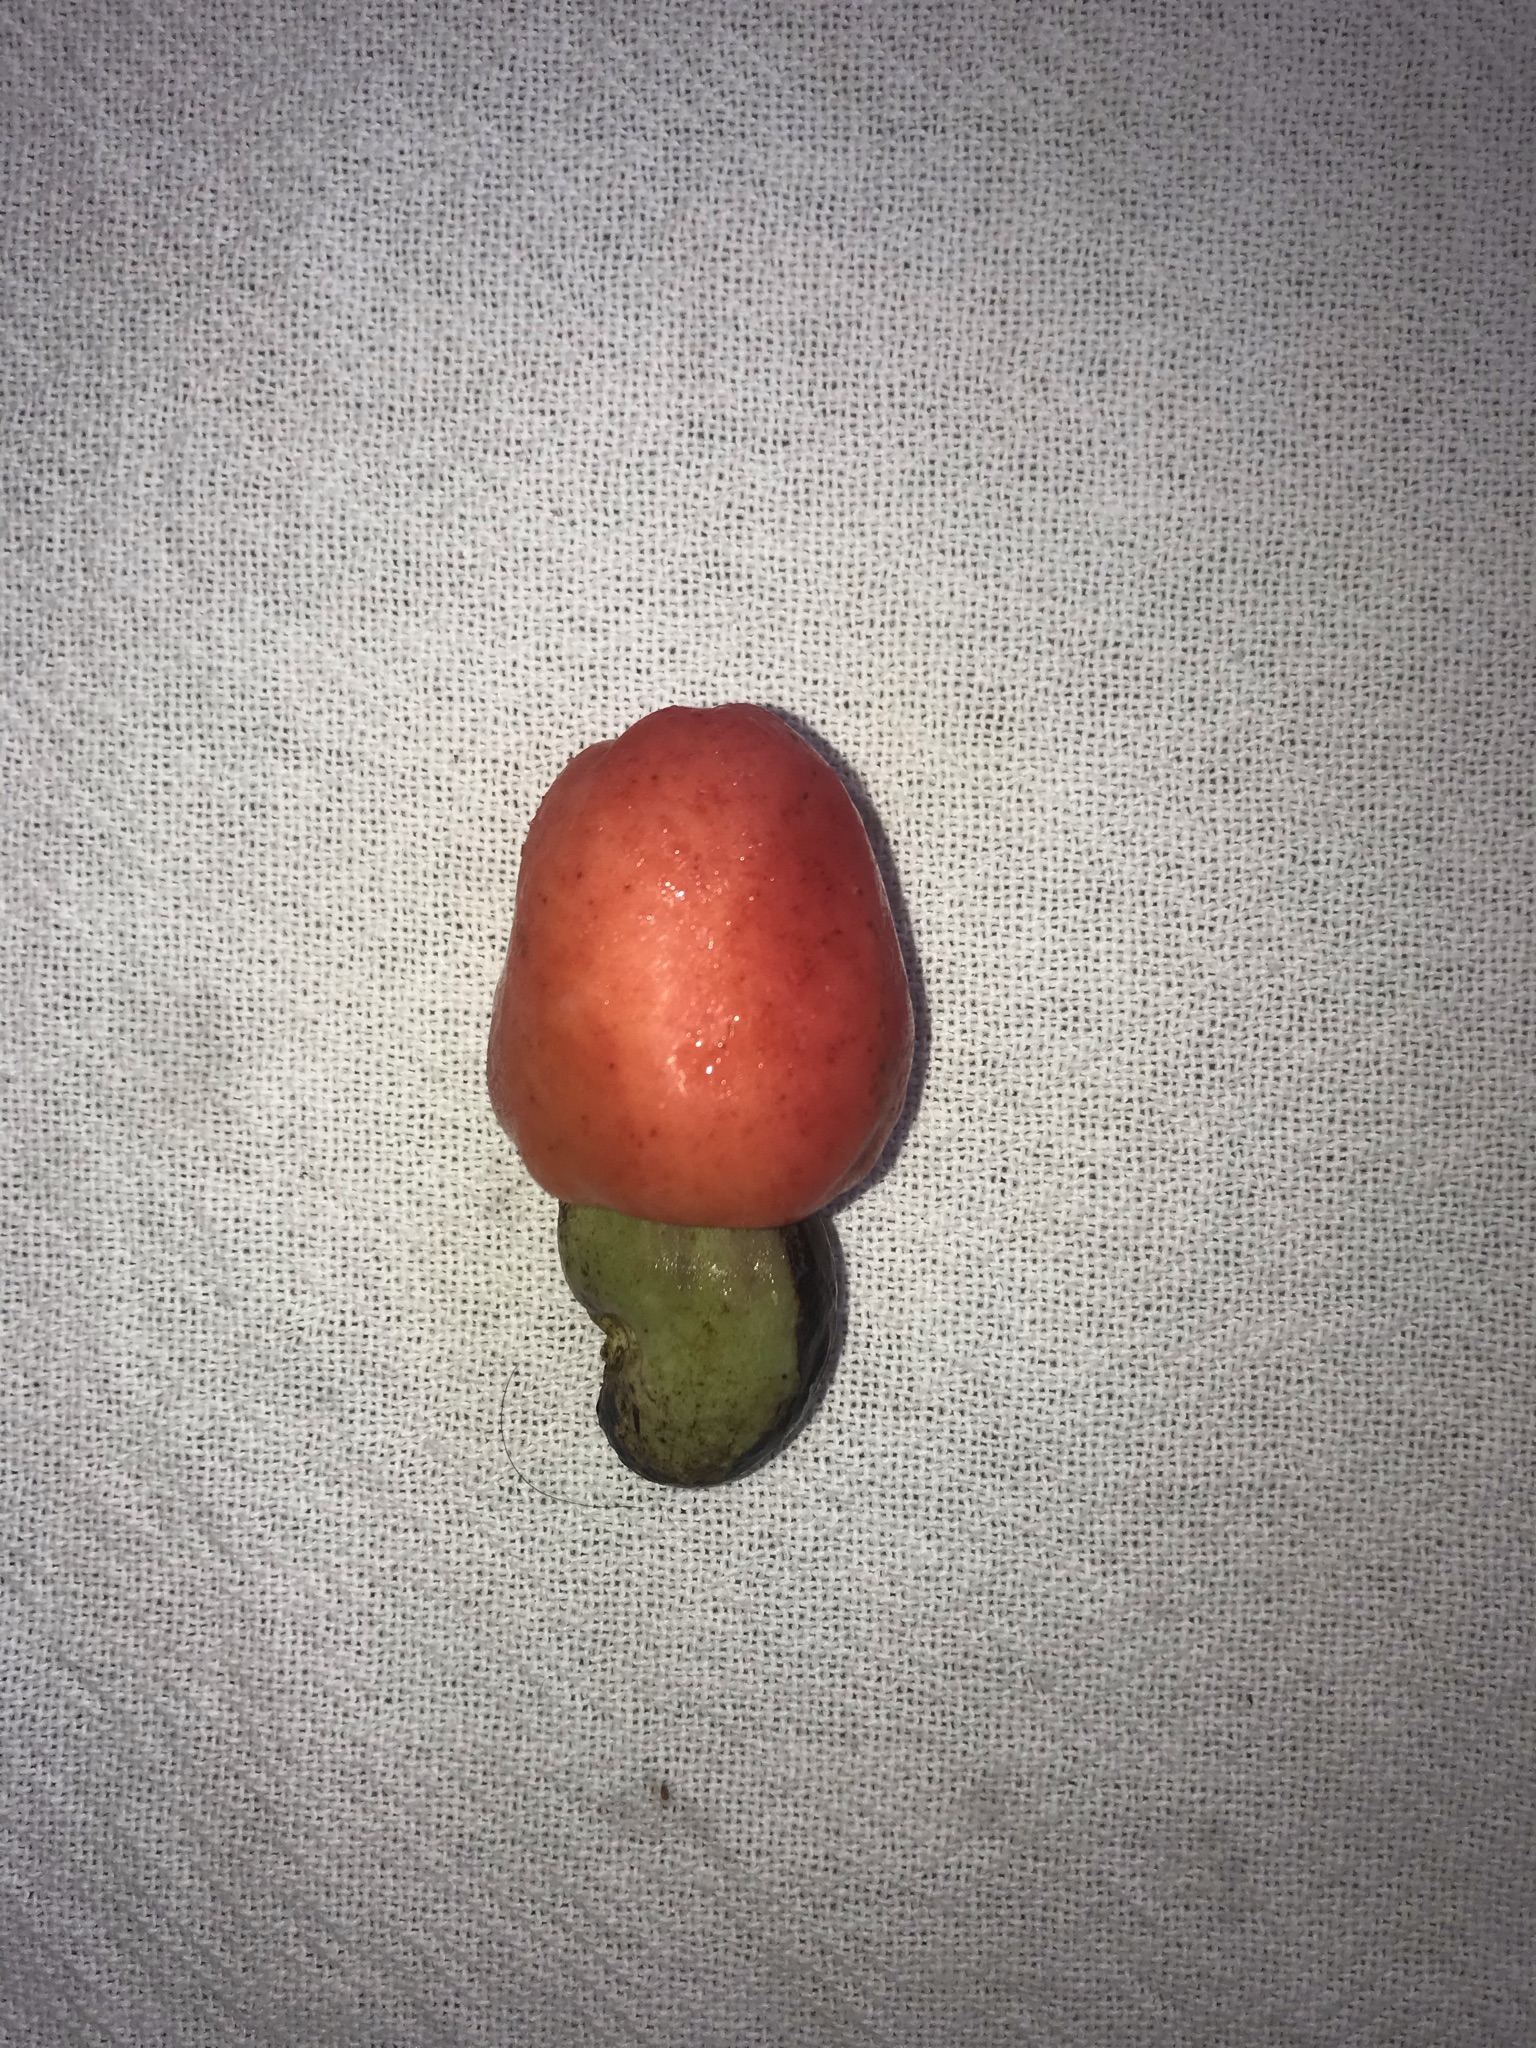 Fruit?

caju vermelho
